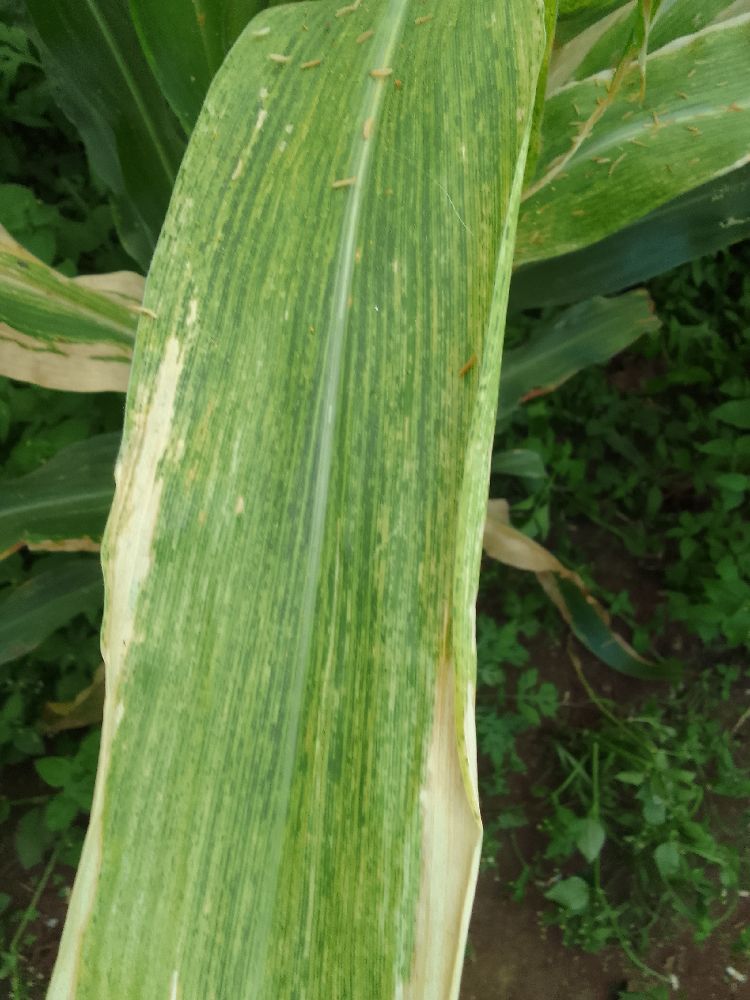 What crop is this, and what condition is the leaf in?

maize, maize lethal necrosis
